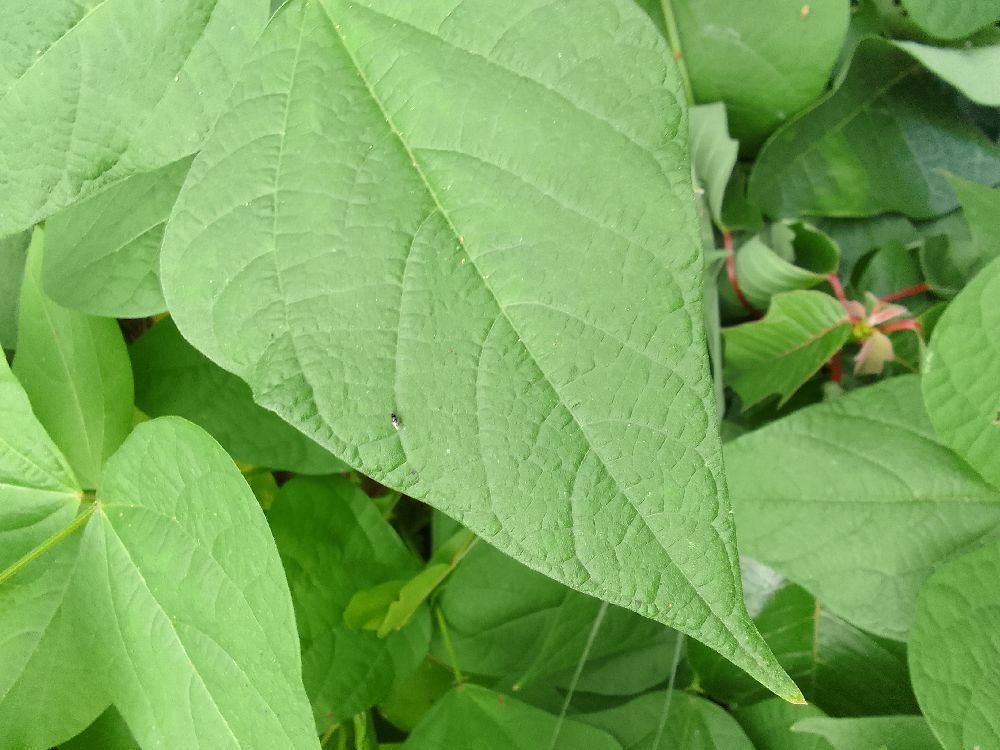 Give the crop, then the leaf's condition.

common bean, healthy
